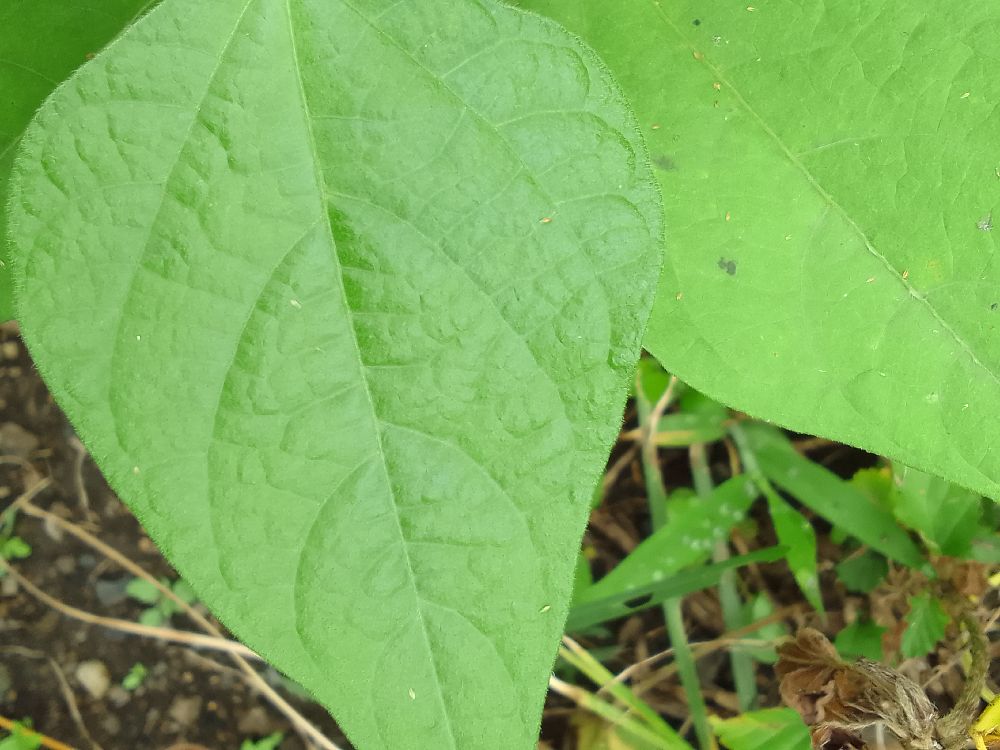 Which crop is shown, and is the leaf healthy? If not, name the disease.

common bean, healthy
